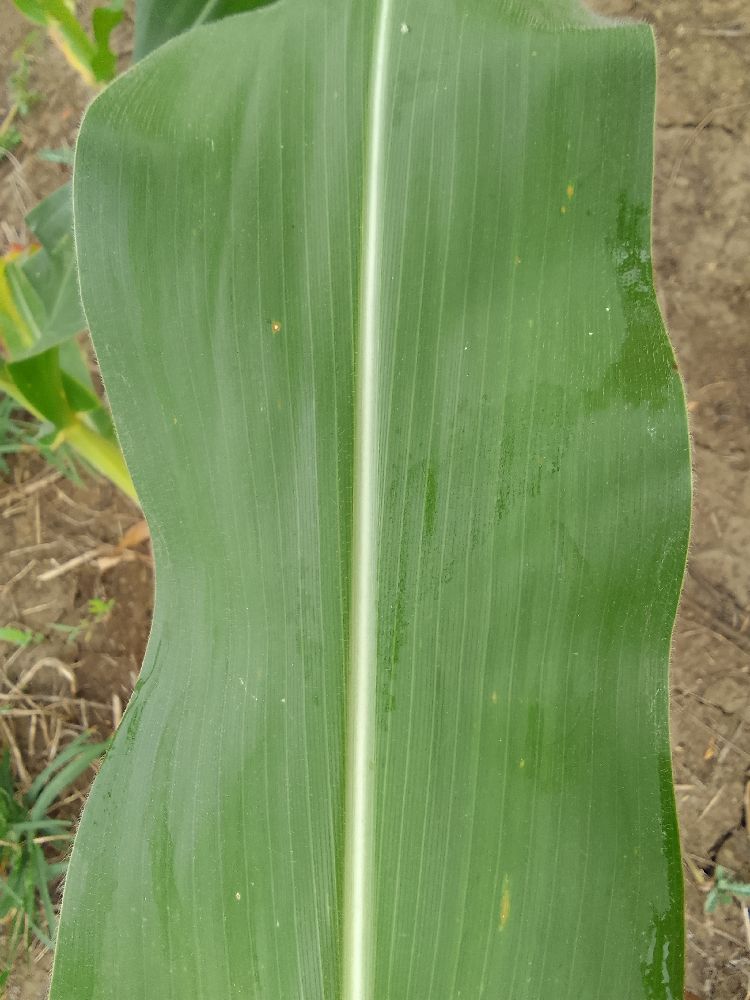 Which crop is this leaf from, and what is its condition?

maize, healthy
